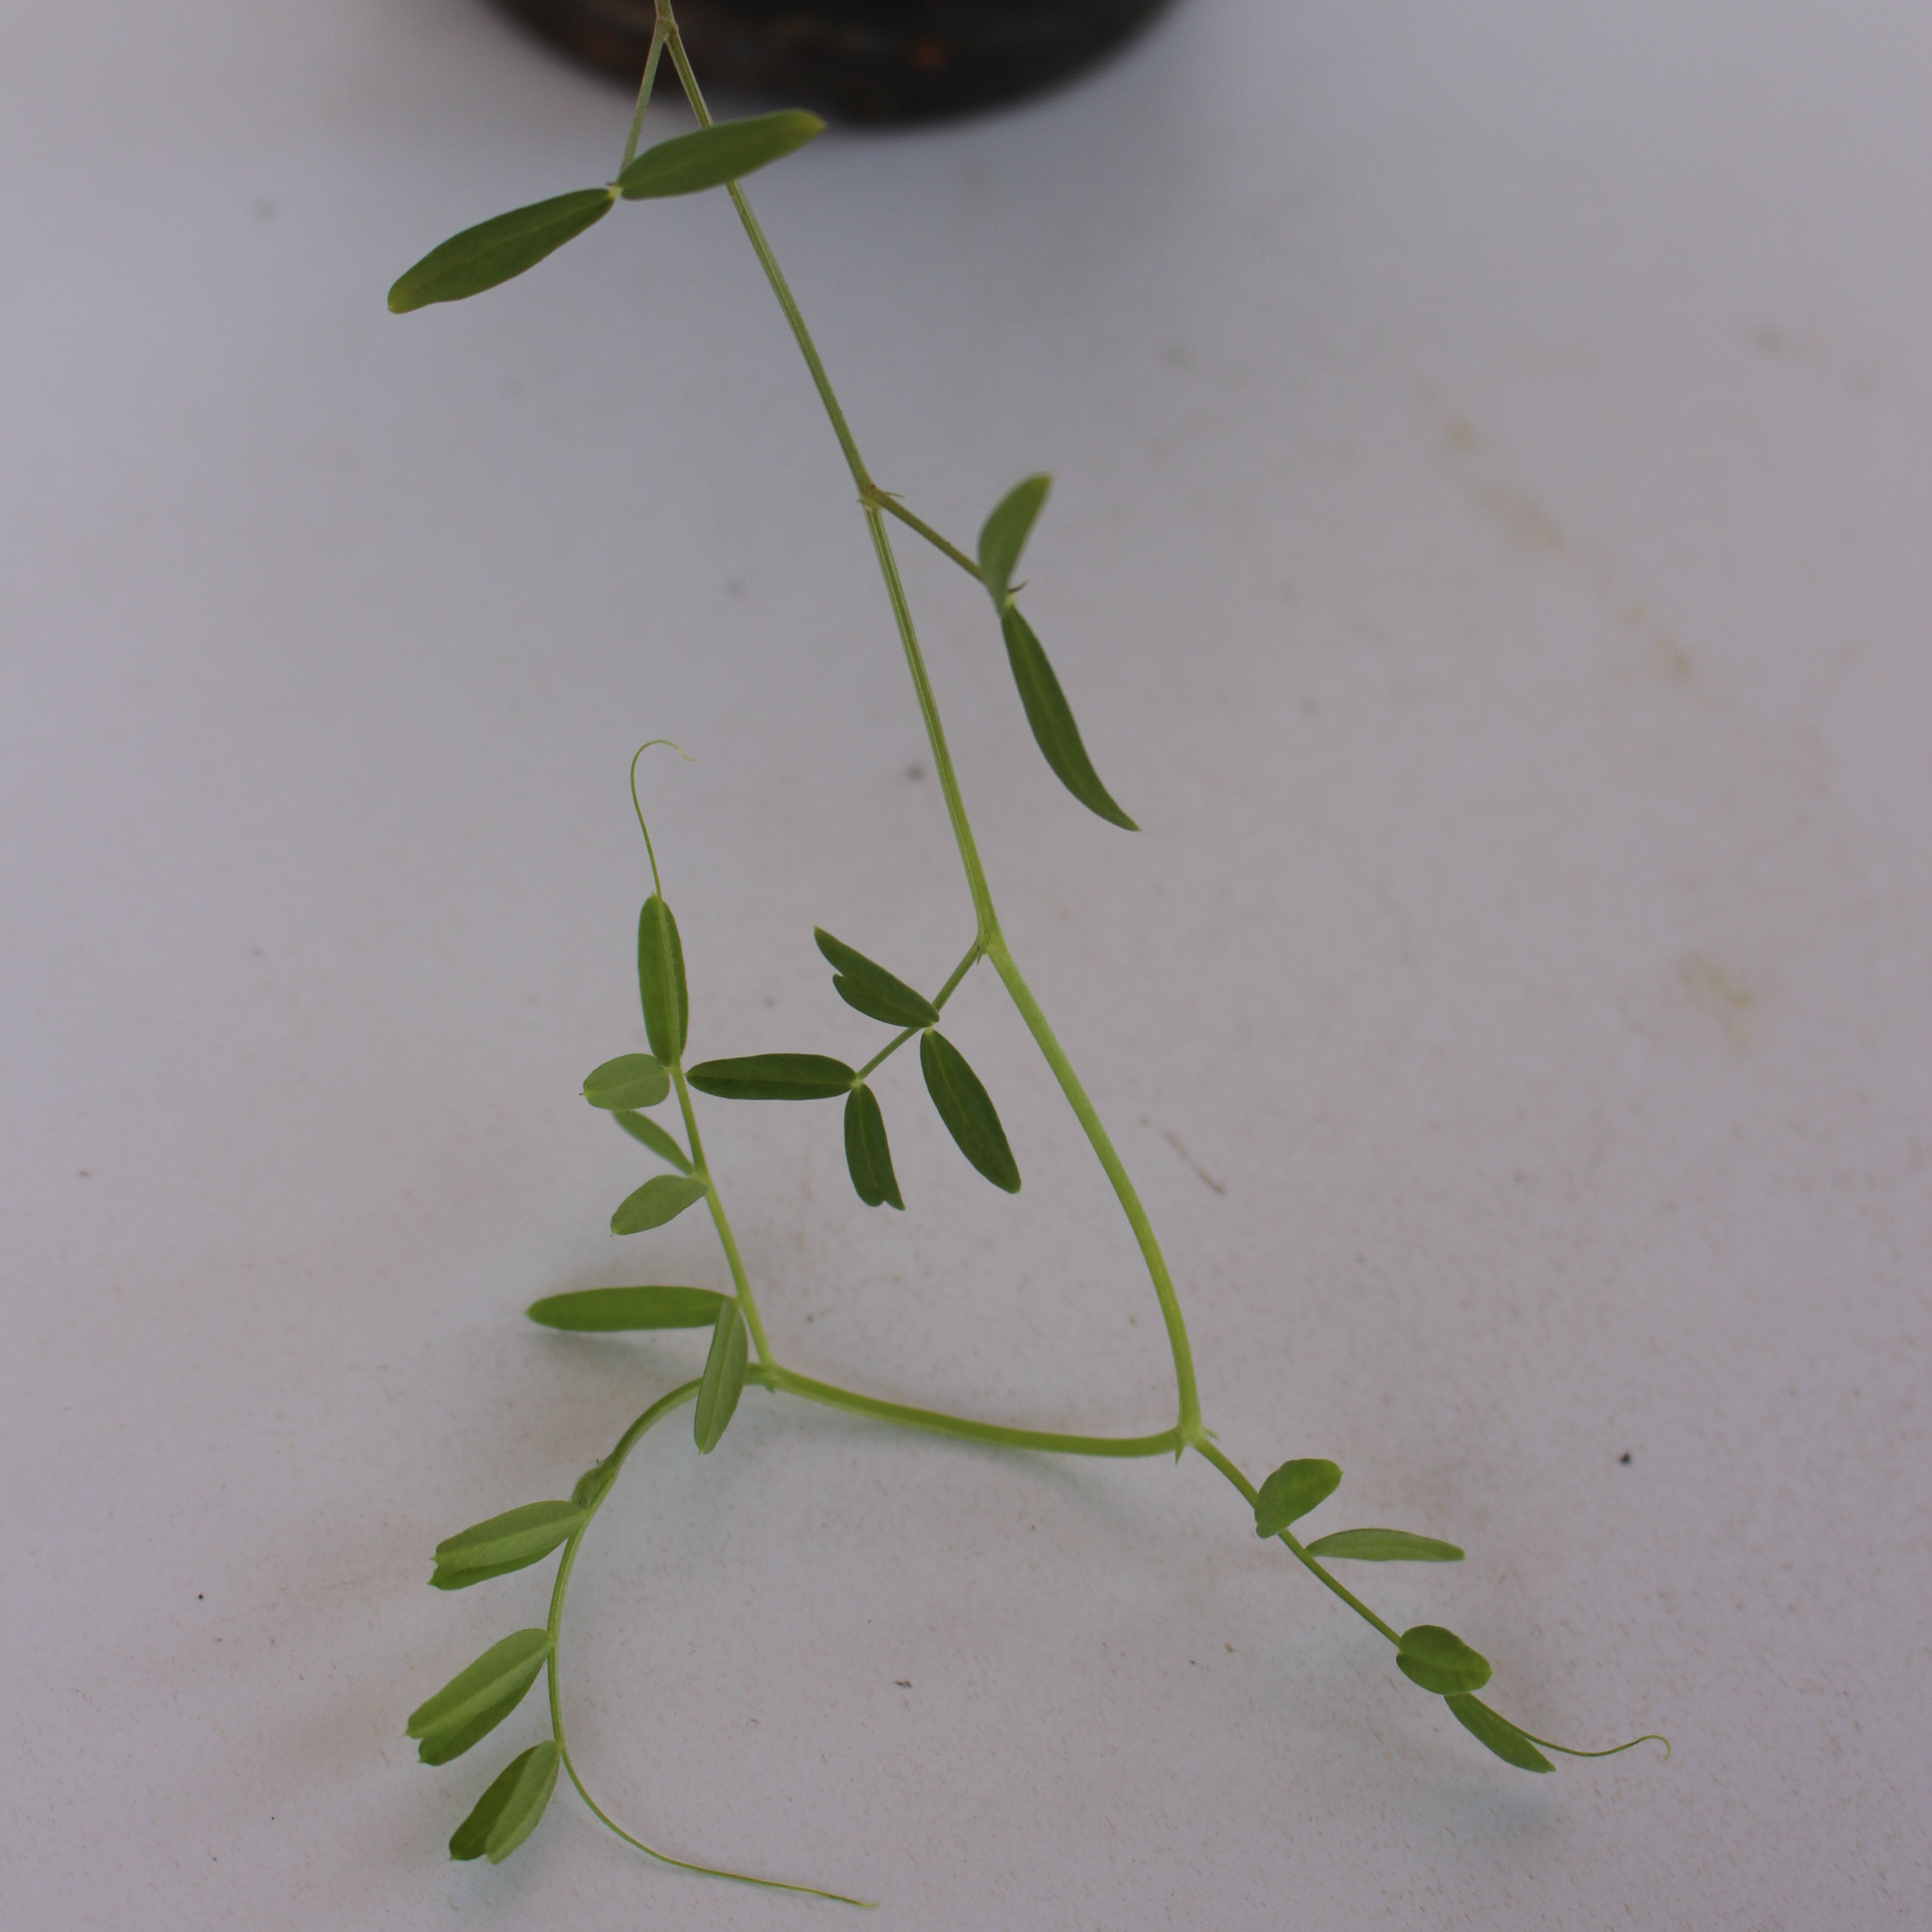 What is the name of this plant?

Vicia sativa
